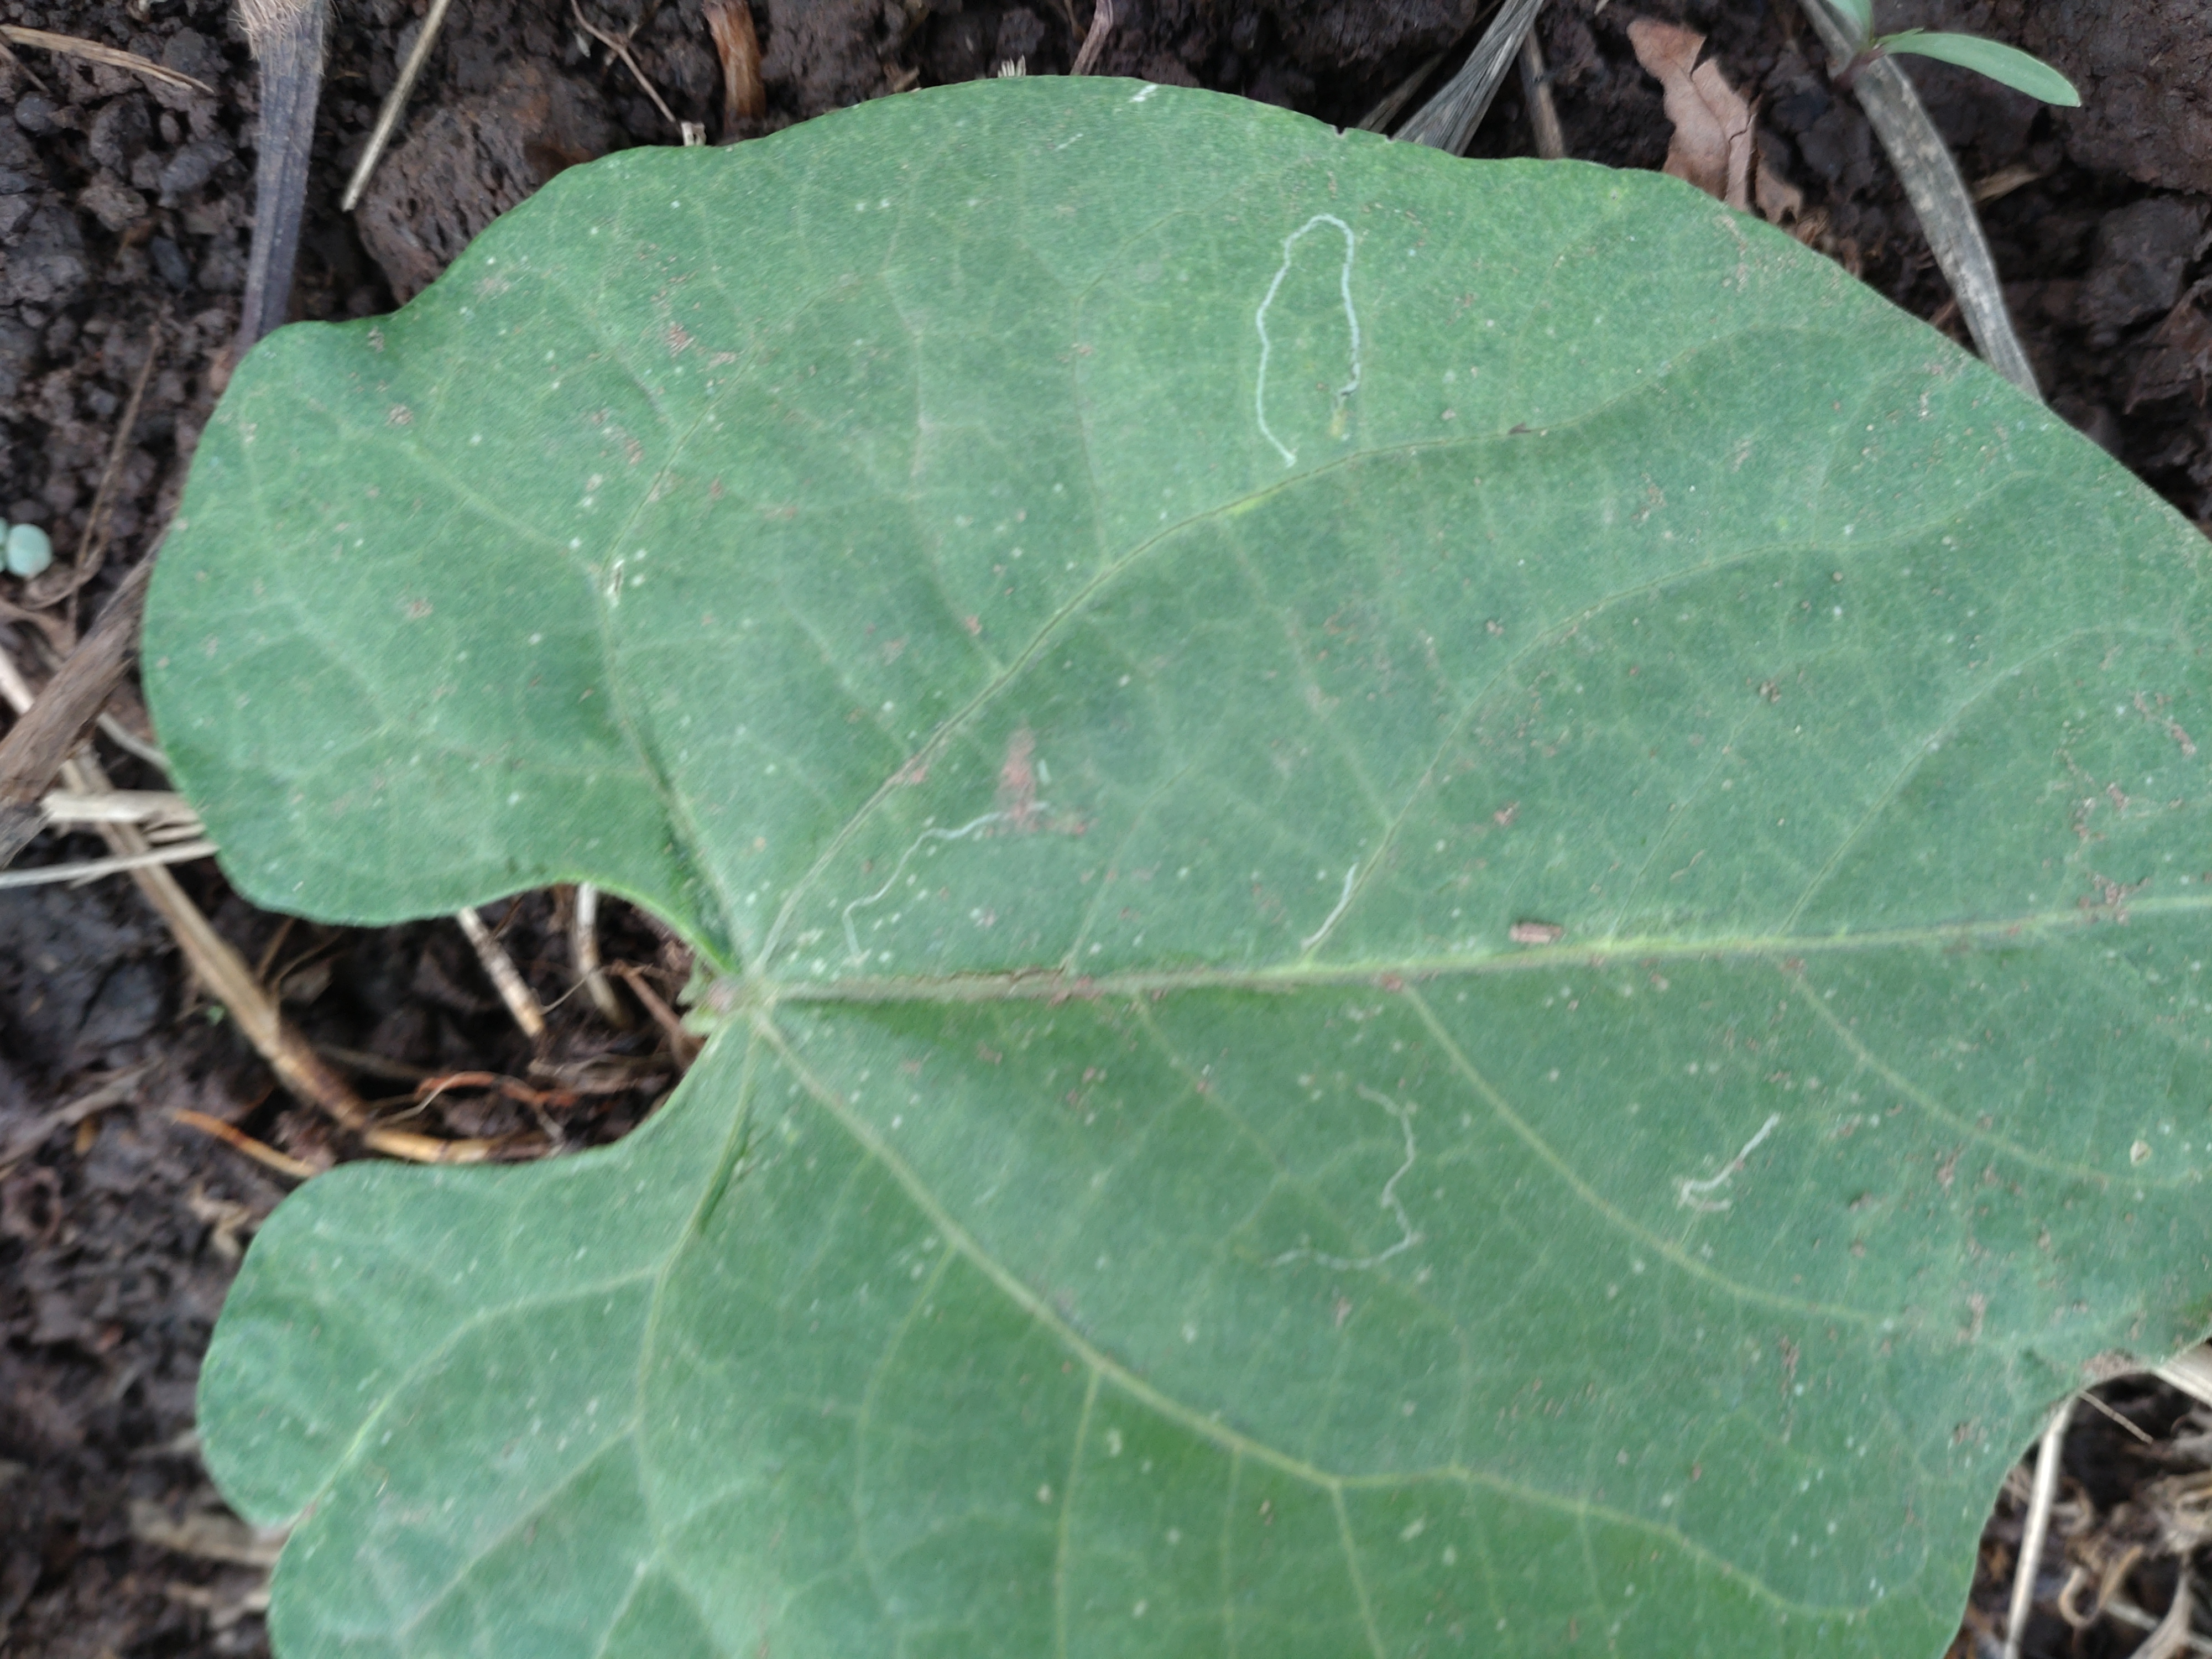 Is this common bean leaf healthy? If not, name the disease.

healthy
